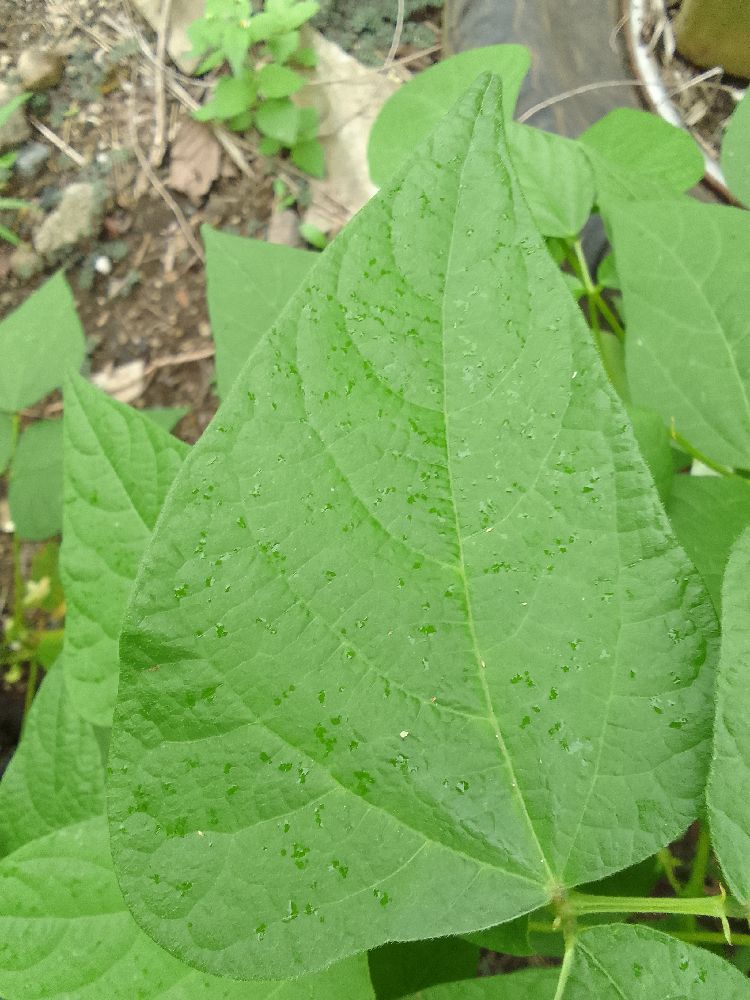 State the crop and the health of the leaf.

common bean, healthy
